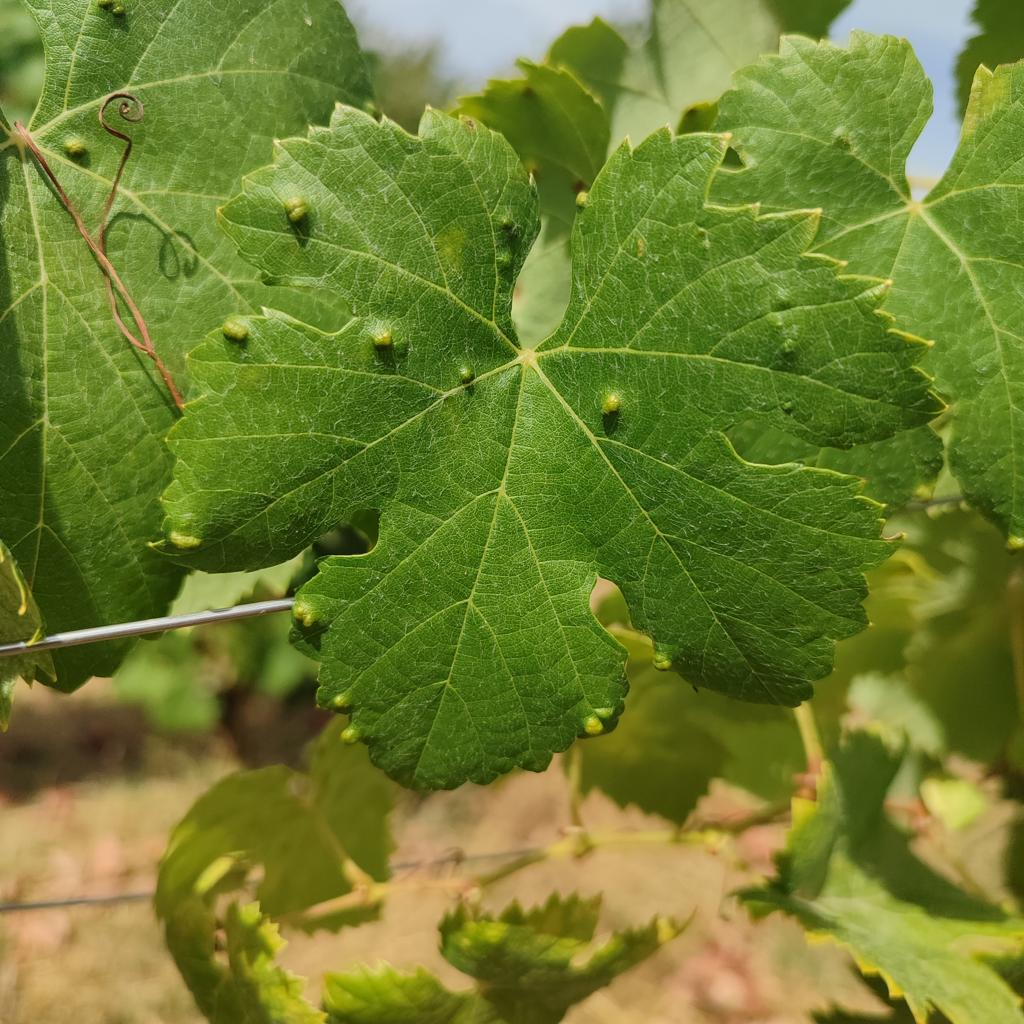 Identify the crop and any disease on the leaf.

grapevine, erineum mite
